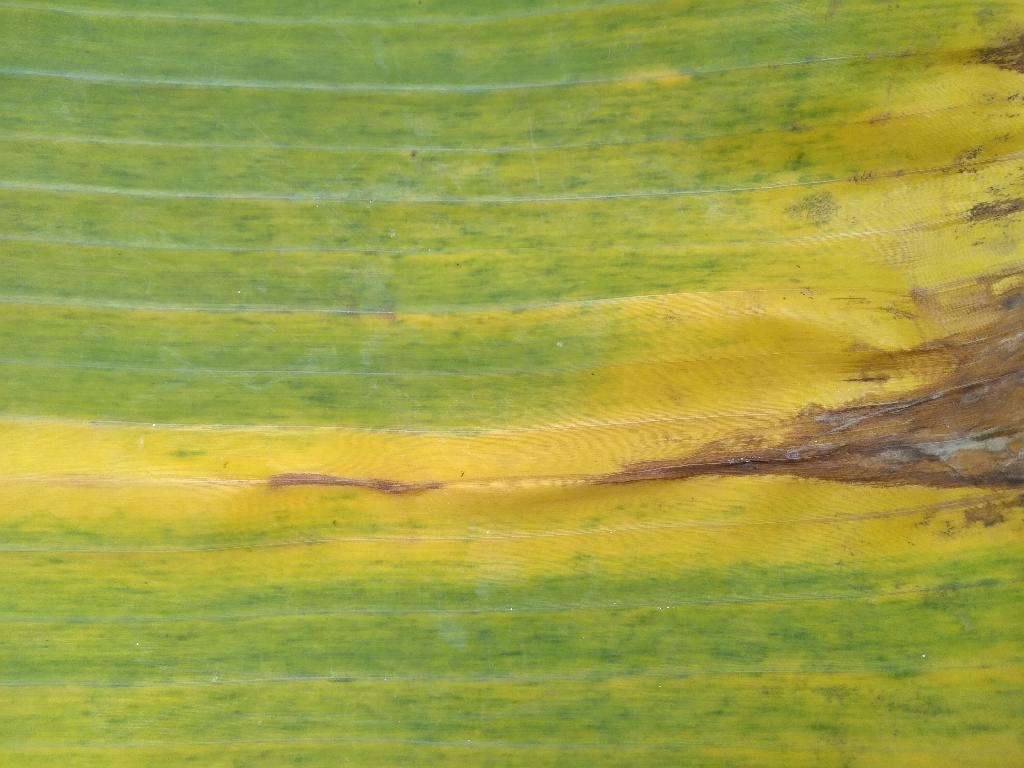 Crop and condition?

banana, fusarium wilt race 1
